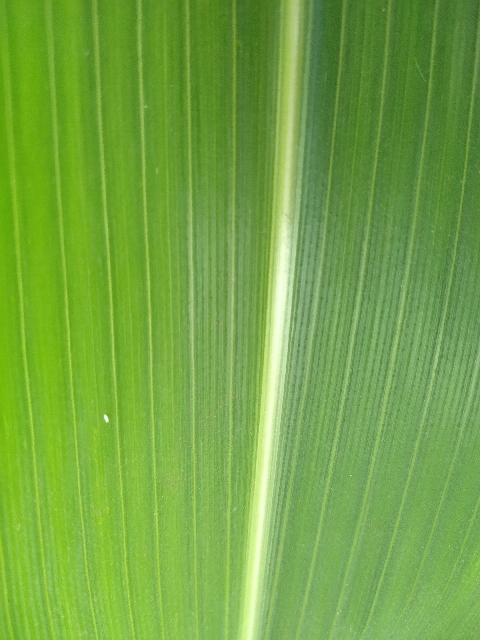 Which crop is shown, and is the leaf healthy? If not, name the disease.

maize, healthy
